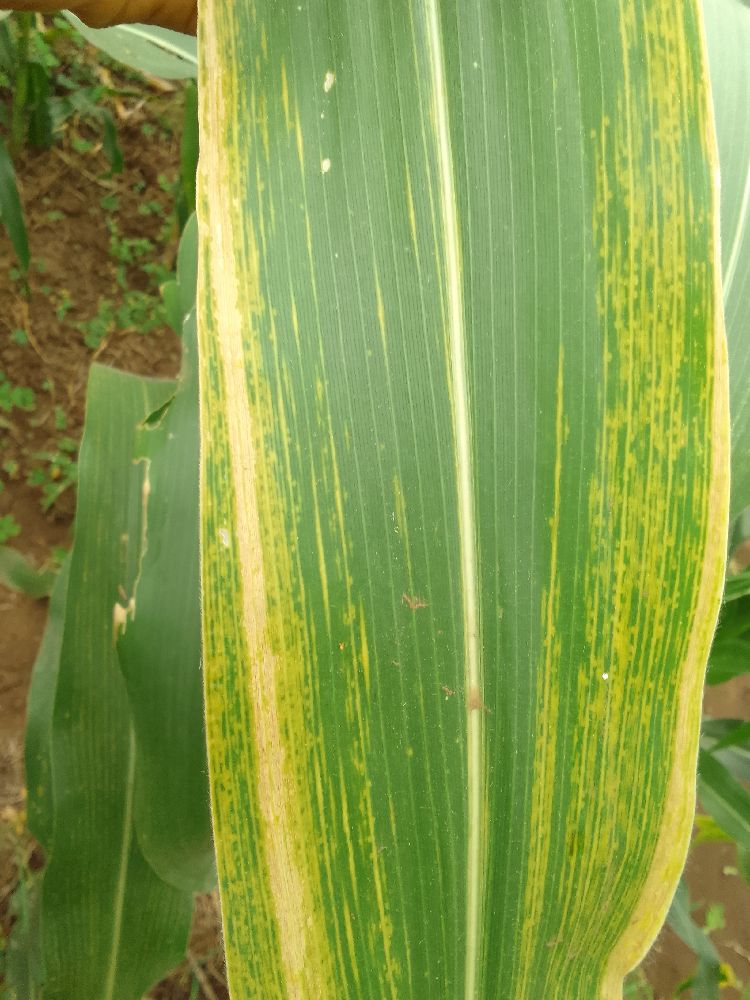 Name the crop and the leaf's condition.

maize, maize lethal necrosis
